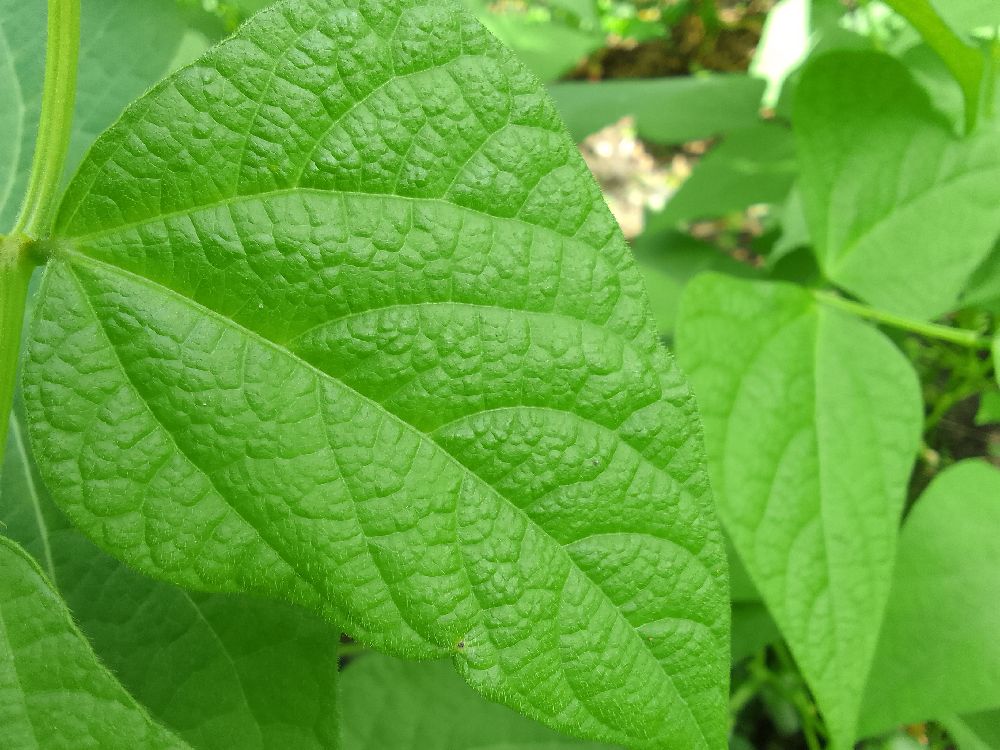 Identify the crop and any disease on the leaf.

common bean, healthy
